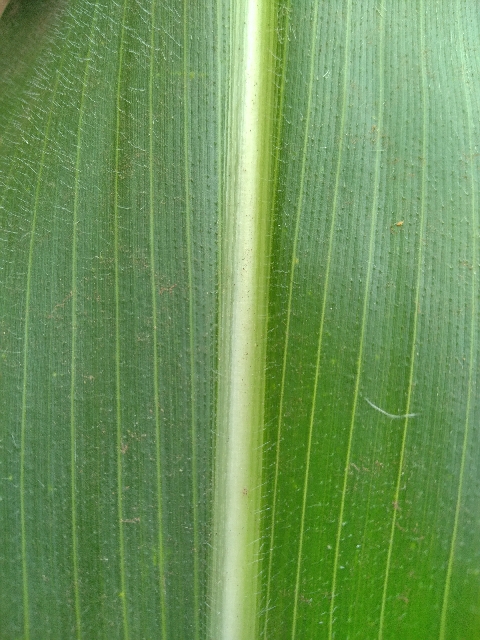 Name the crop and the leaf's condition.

maize, healthy
